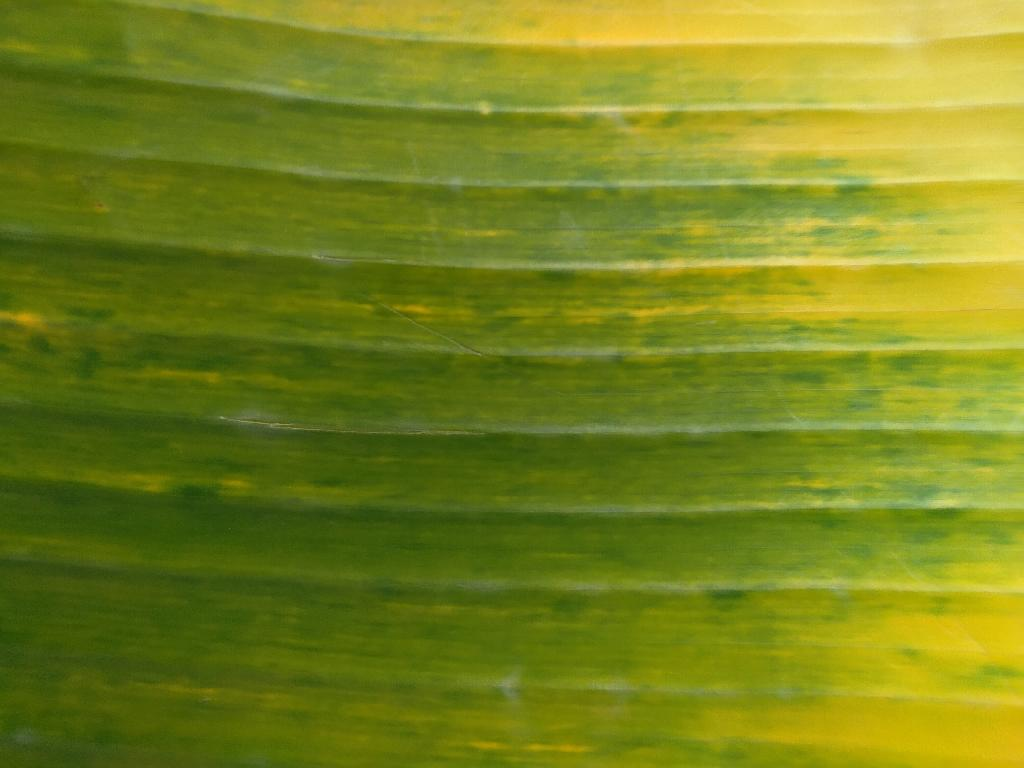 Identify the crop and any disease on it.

banana, fusarium wilt race 1
